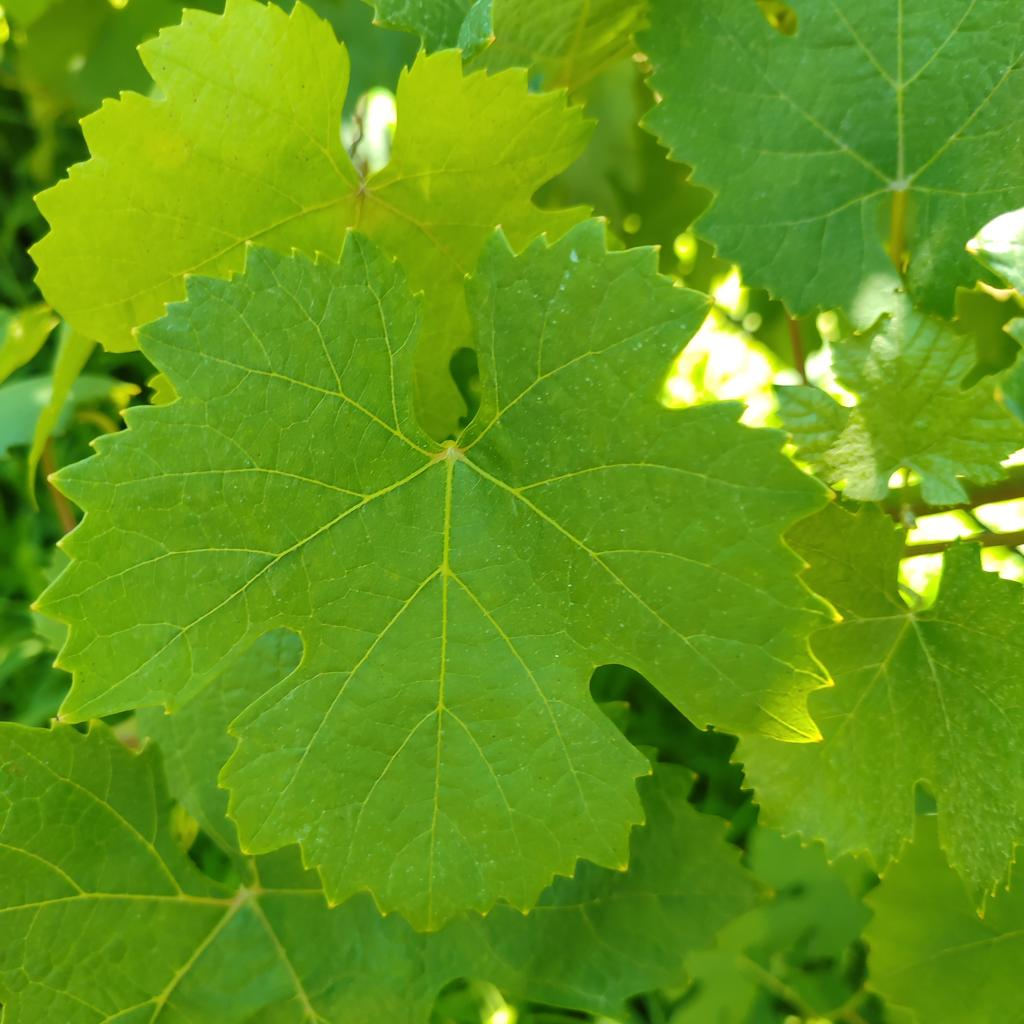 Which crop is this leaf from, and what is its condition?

grapevine, healthy
